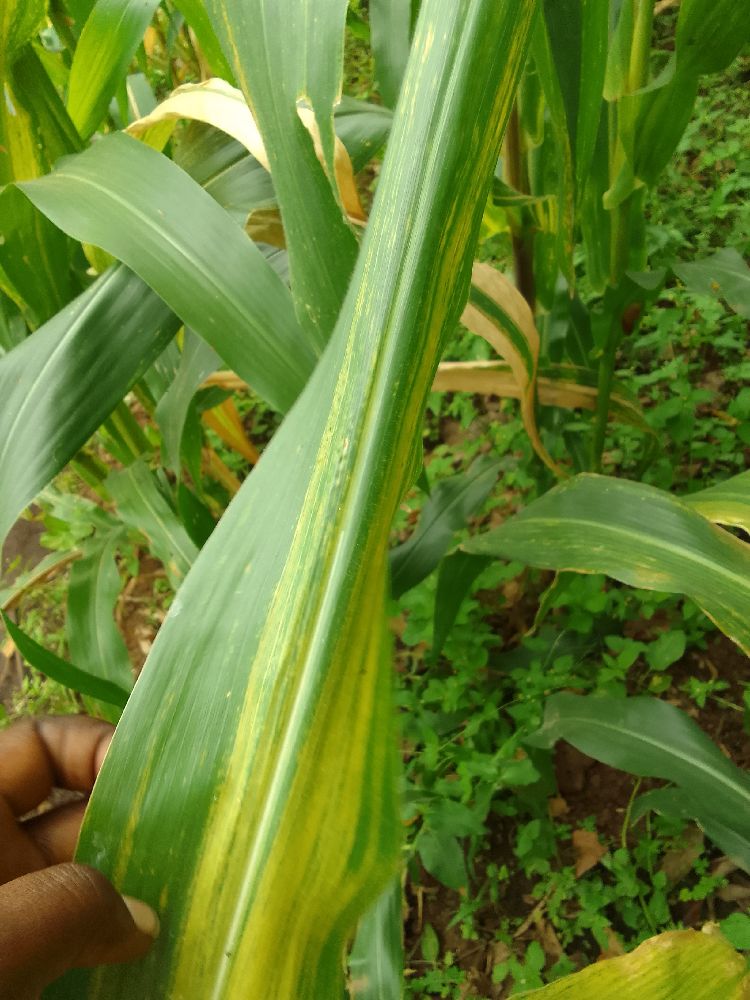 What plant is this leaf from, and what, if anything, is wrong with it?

maize, maize lethal necrosis
